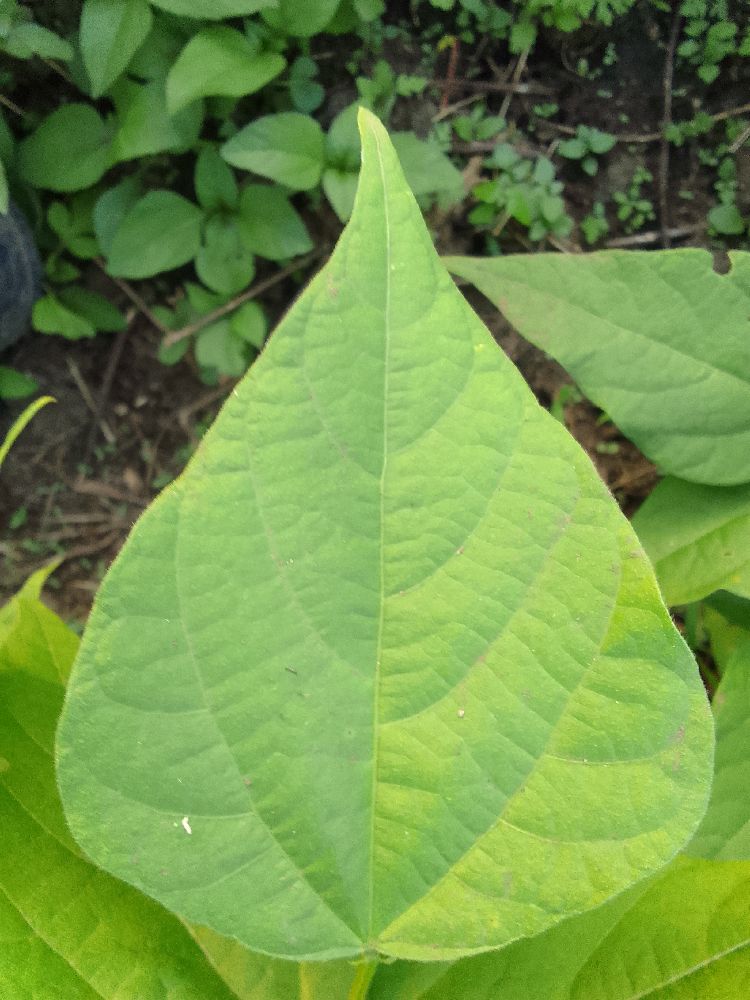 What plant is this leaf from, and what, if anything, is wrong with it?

common bean, healthy
